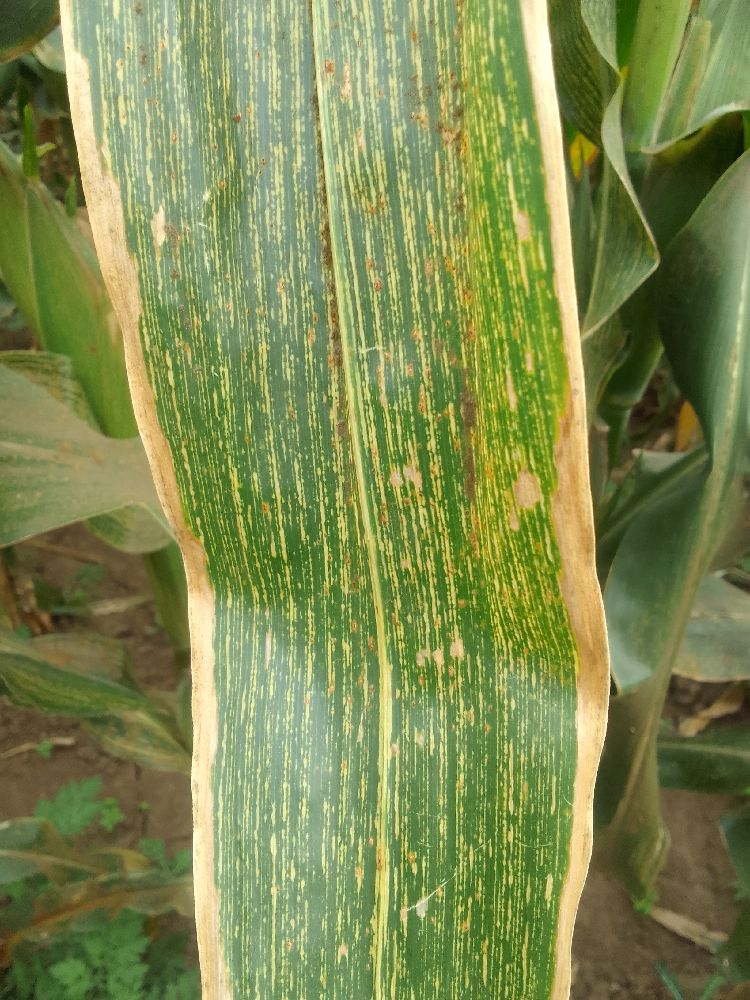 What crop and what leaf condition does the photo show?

maize, maize streak virus
